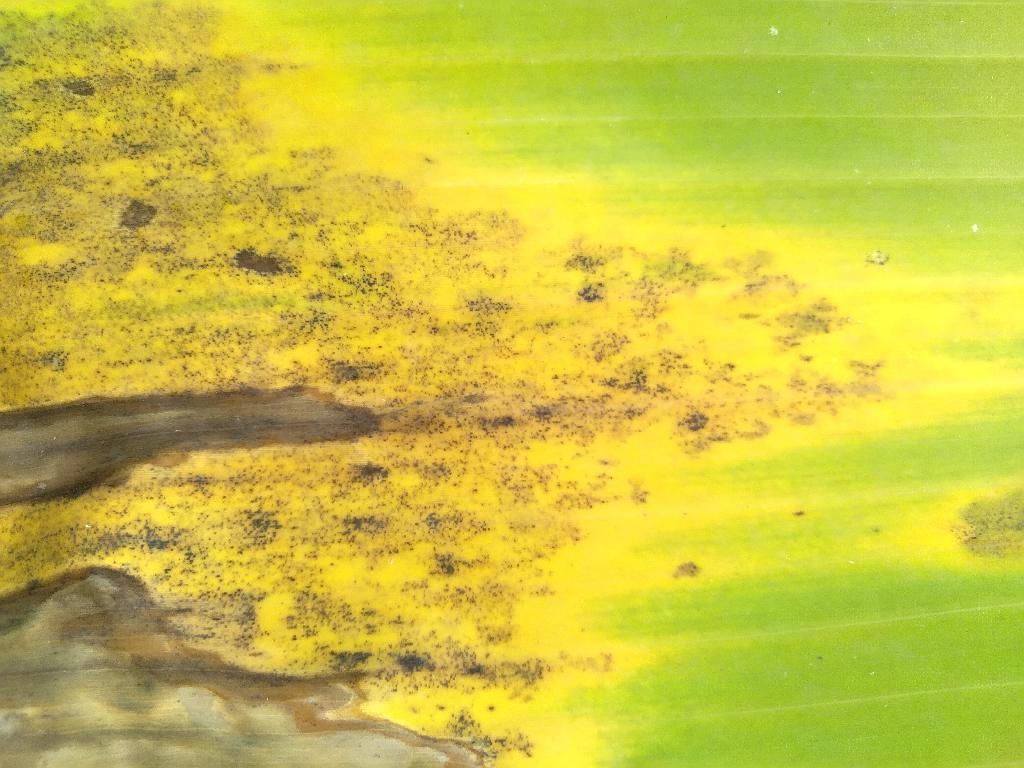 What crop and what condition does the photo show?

banana, black sigatoka
